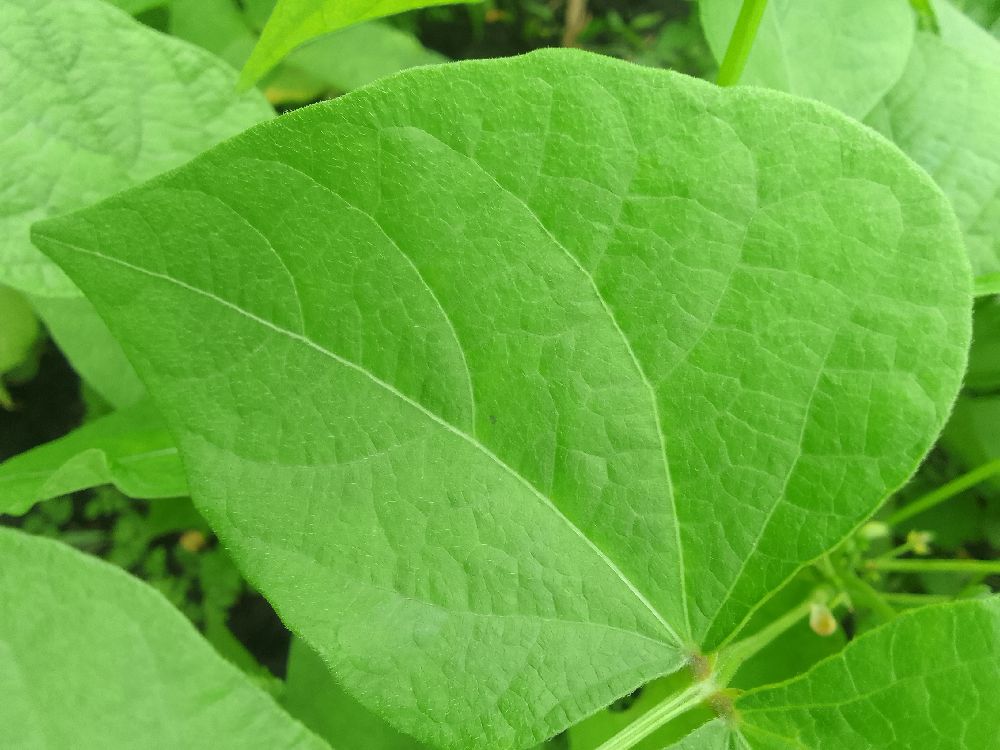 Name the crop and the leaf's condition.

common bean, healthy
